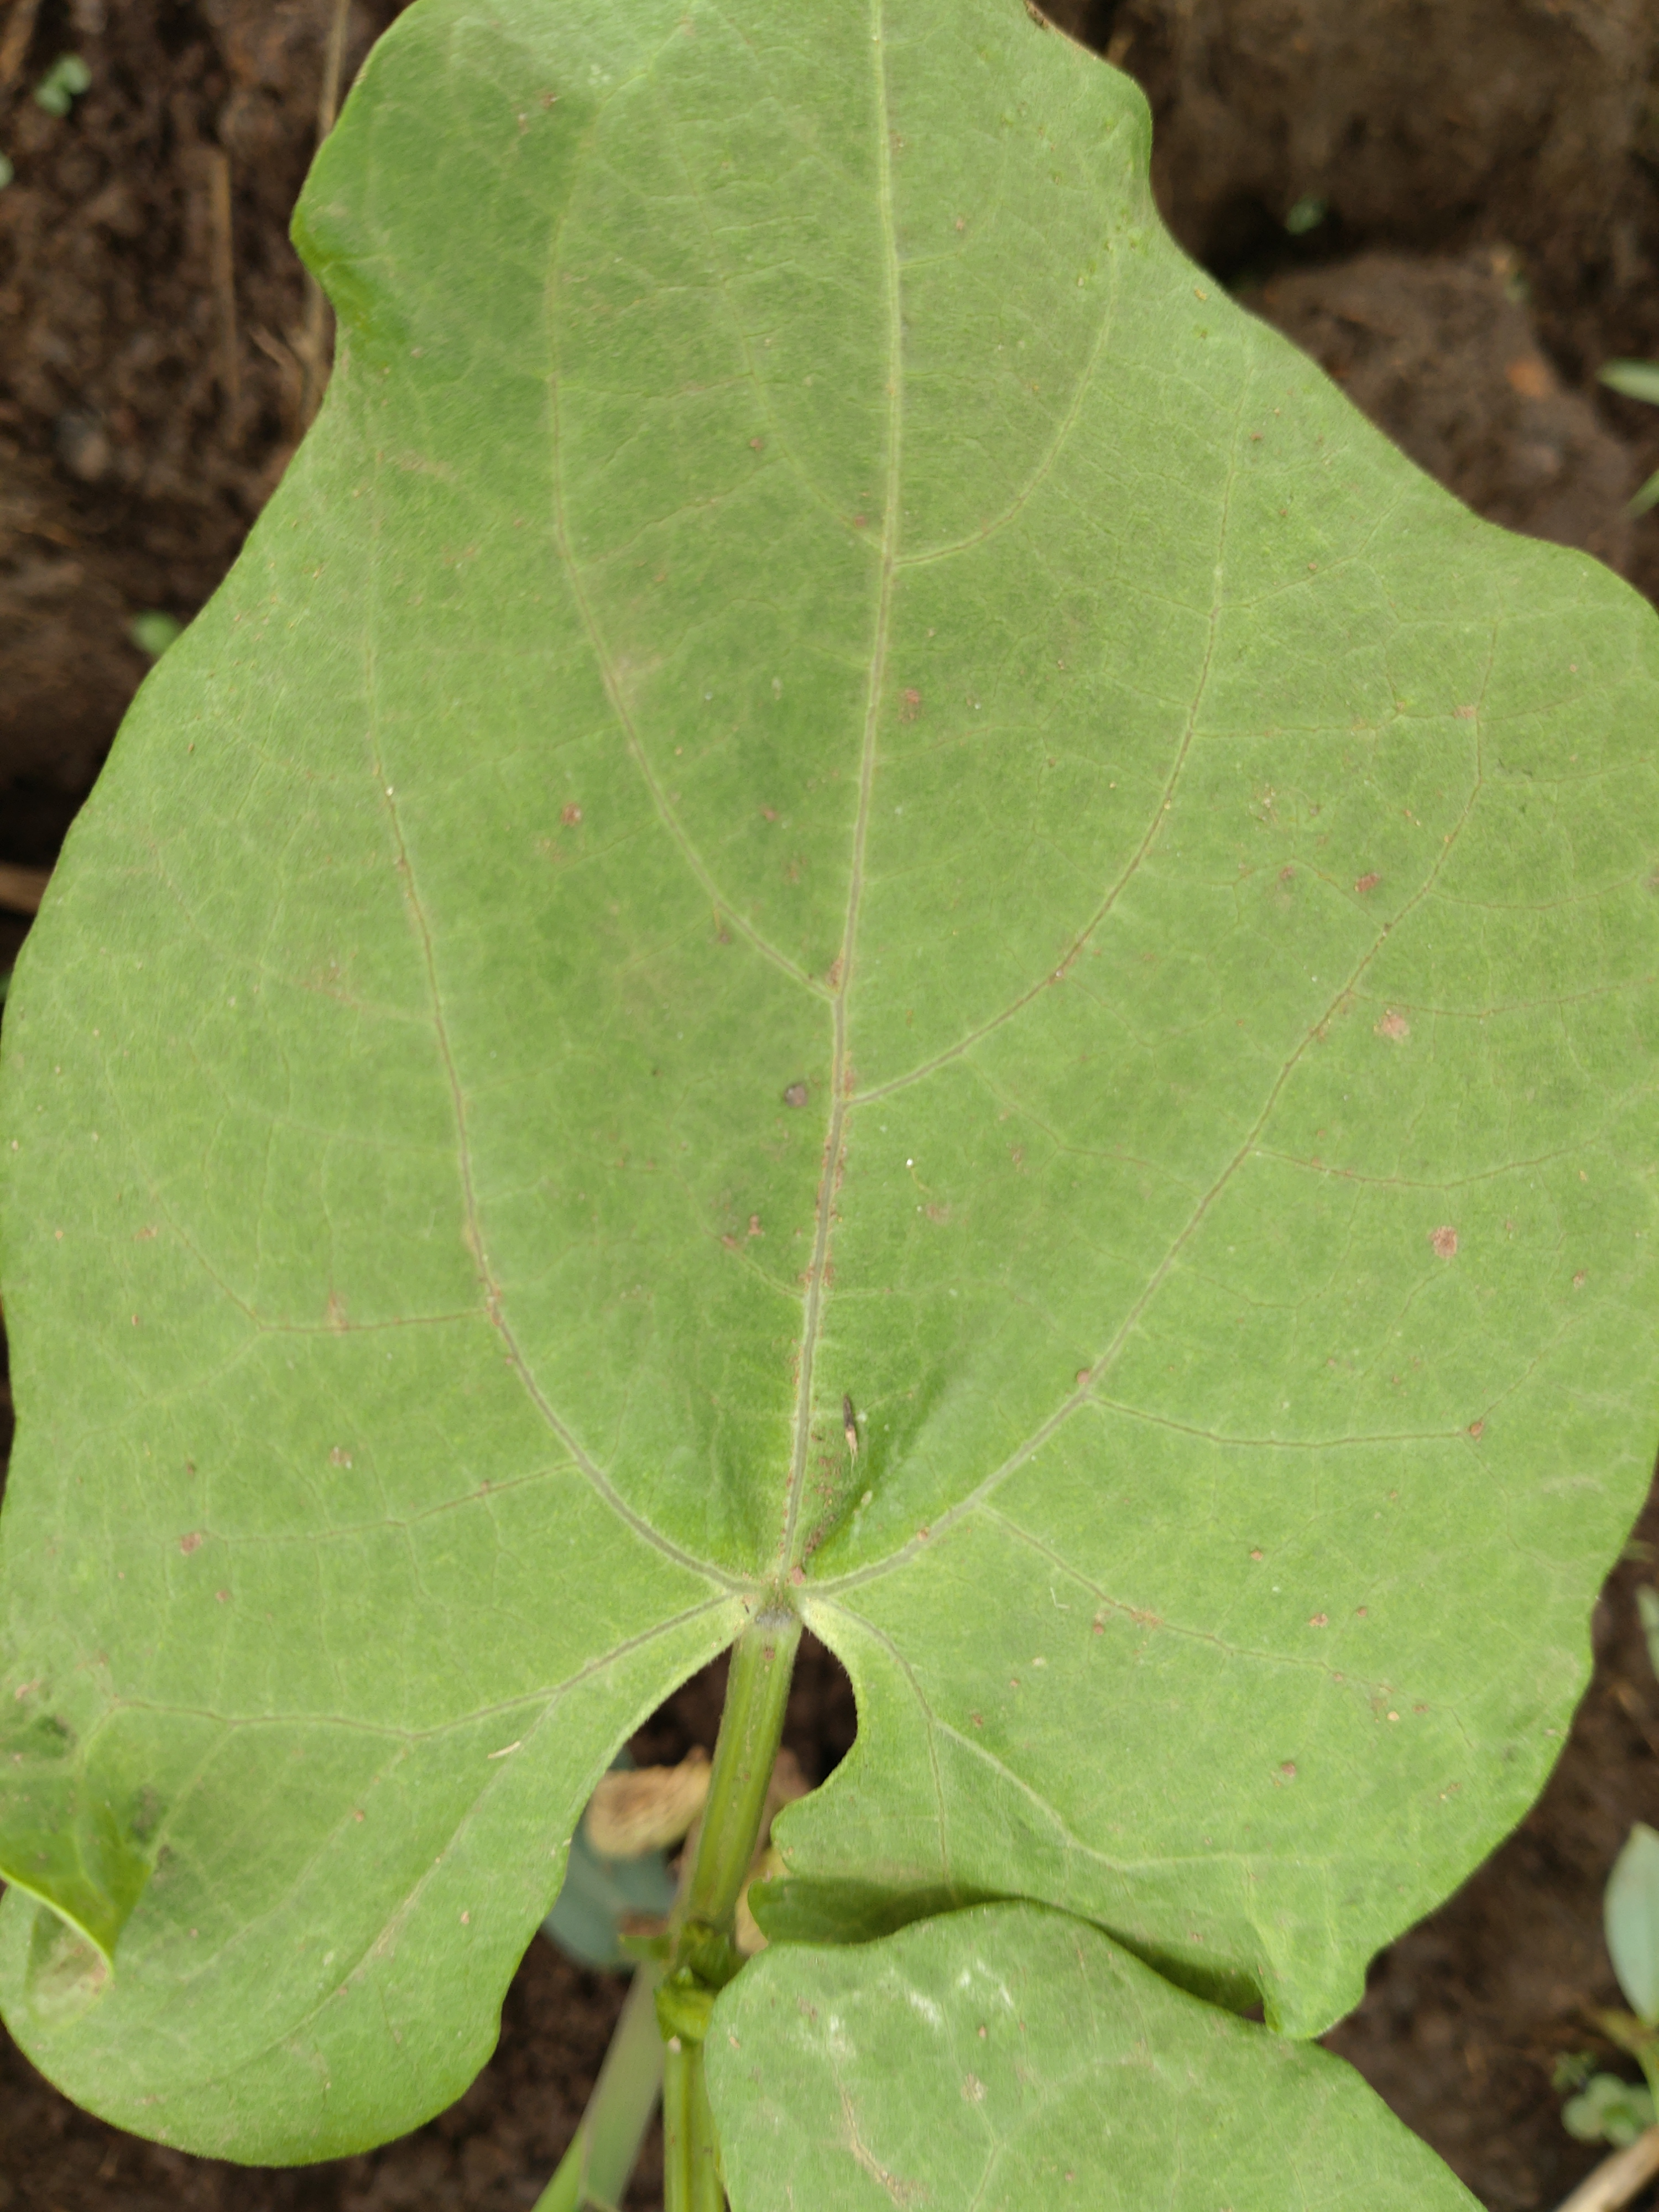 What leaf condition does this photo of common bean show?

healthy
